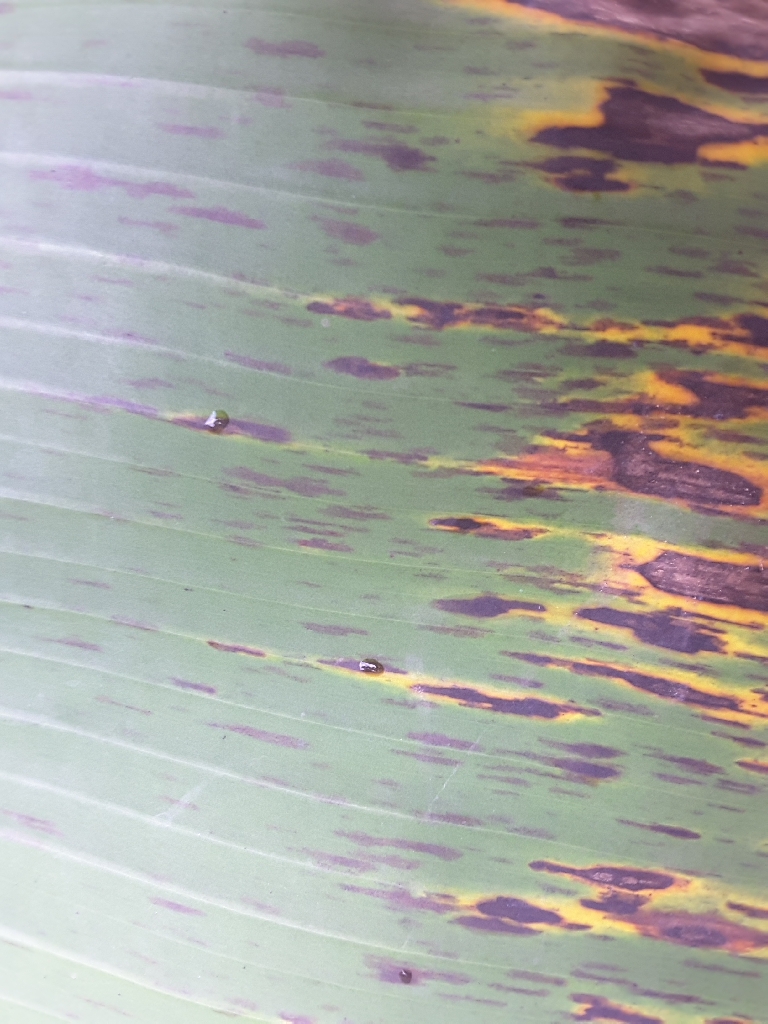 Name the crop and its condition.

banana, black sigatoka
